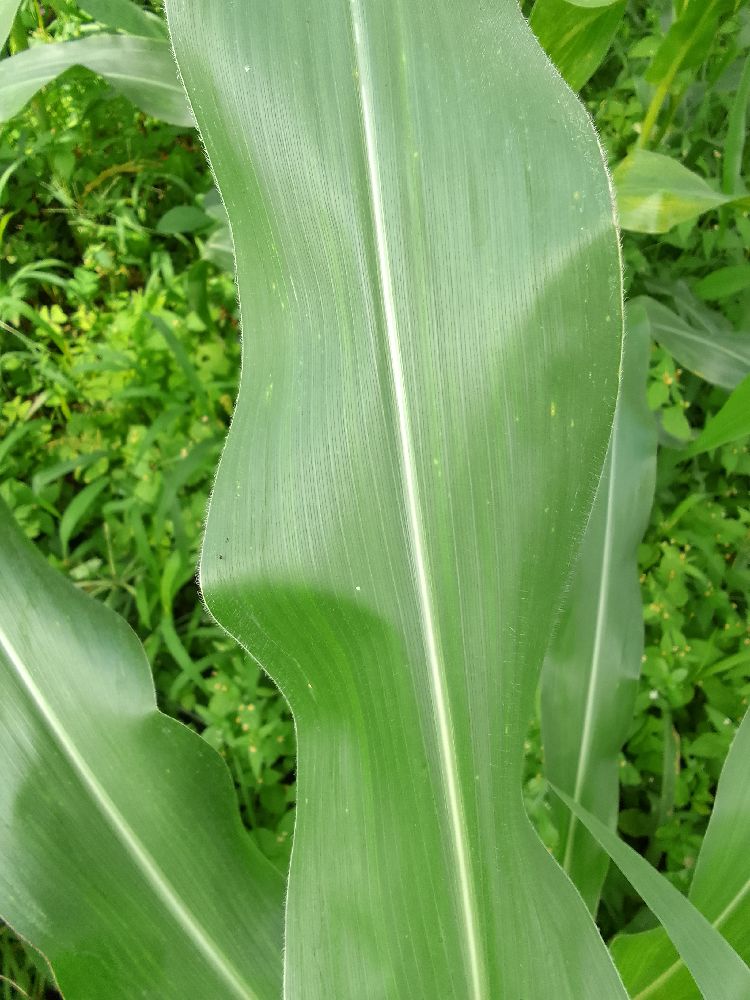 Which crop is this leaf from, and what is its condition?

maize, healthy
